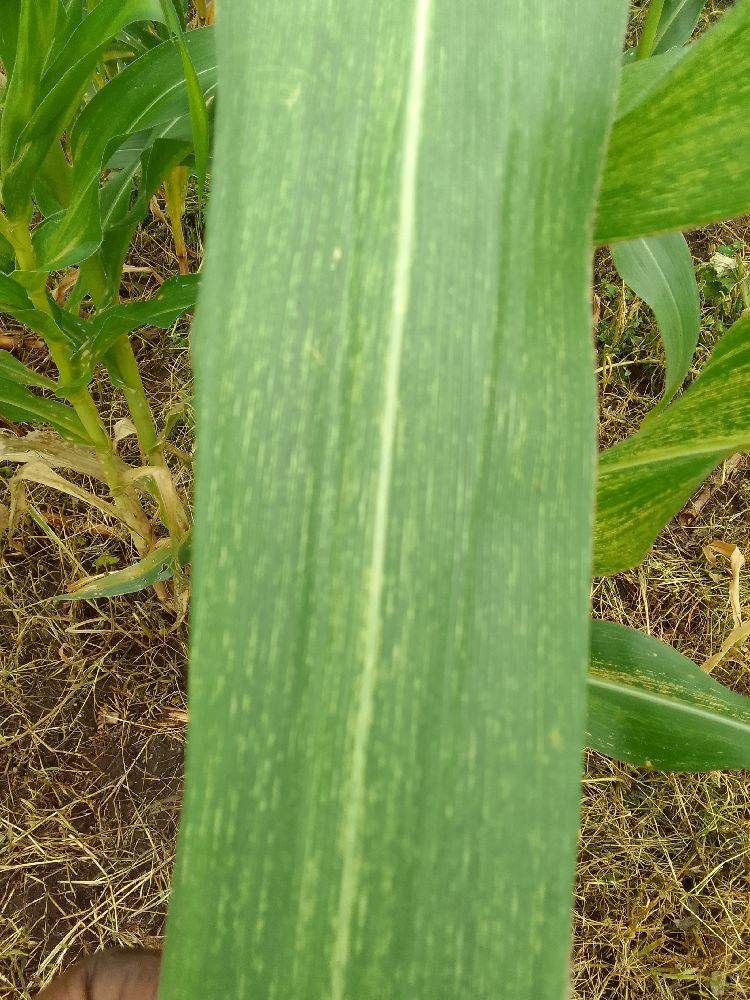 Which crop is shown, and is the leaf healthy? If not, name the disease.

maize, maize streak virus
